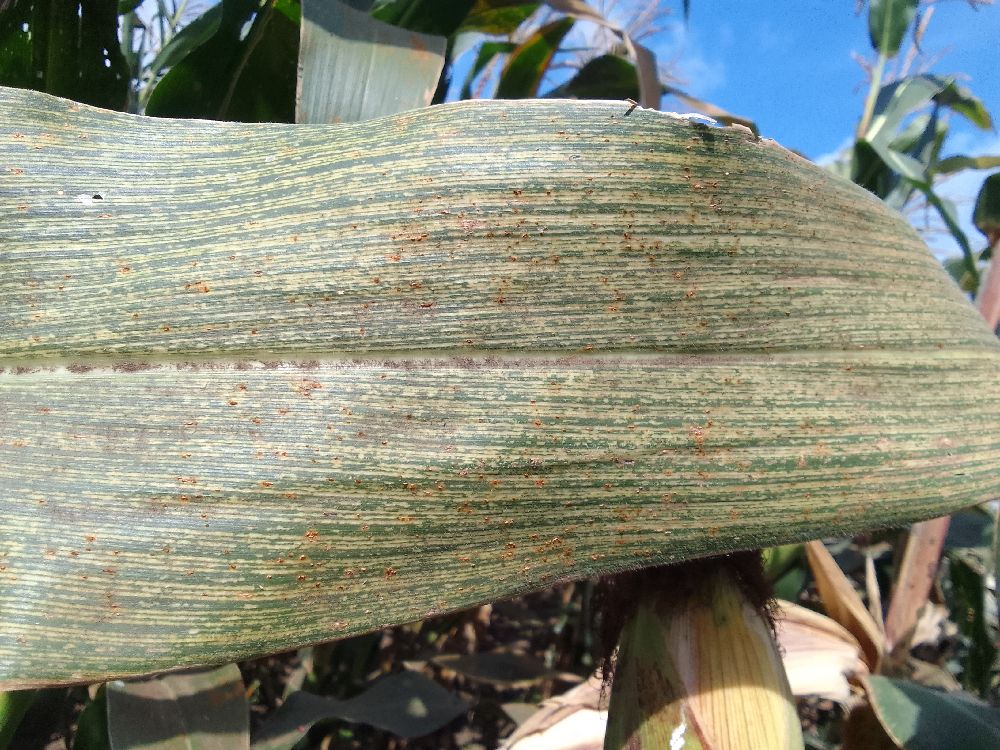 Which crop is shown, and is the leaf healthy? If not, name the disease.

maize, maize streak virus
